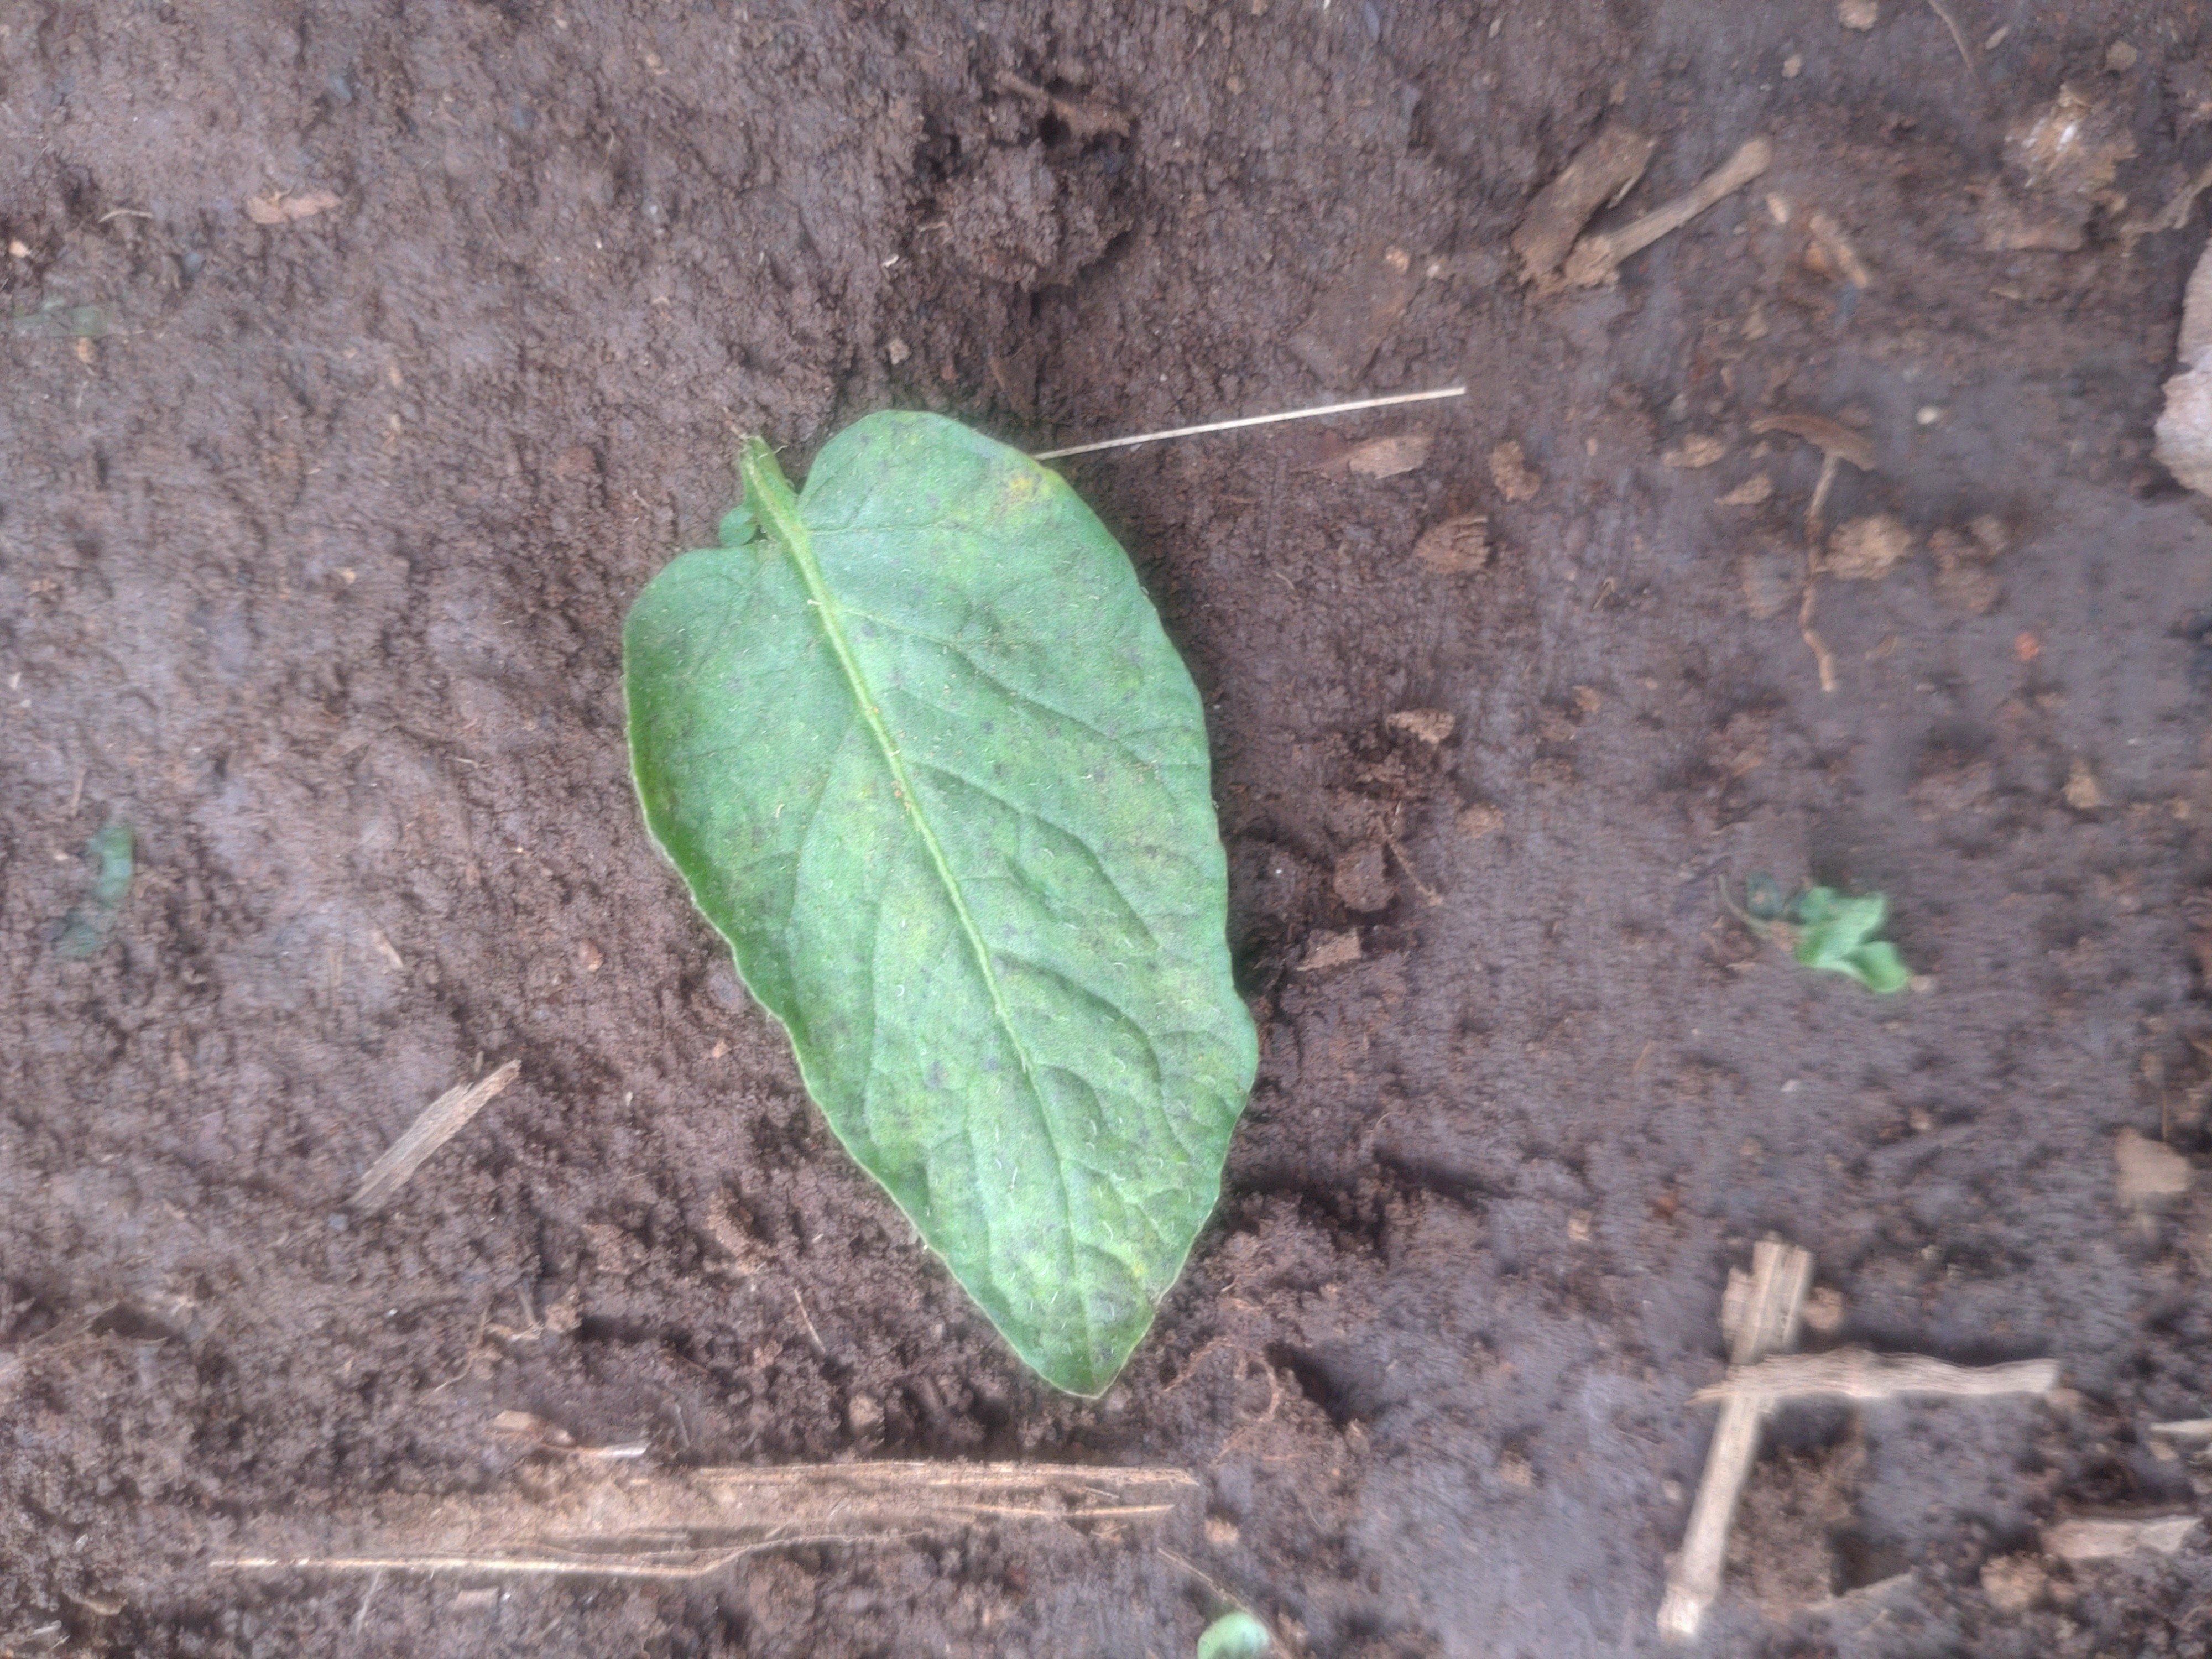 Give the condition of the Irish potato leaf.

late blight
